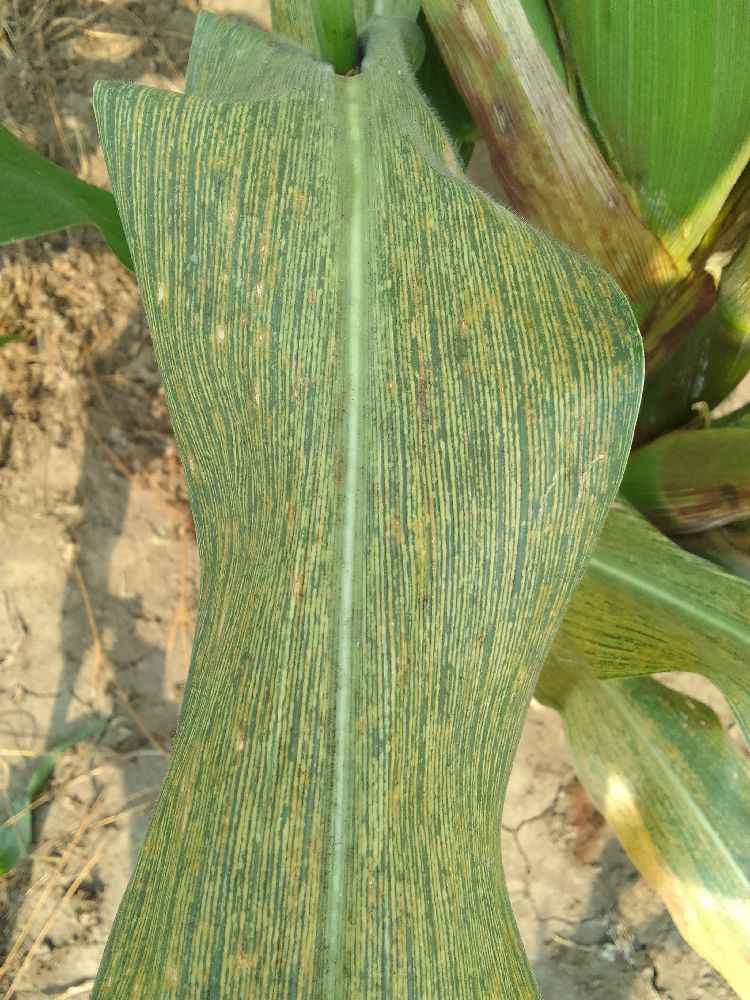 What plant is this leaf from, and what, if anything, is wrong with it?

maize, maize streak virus
